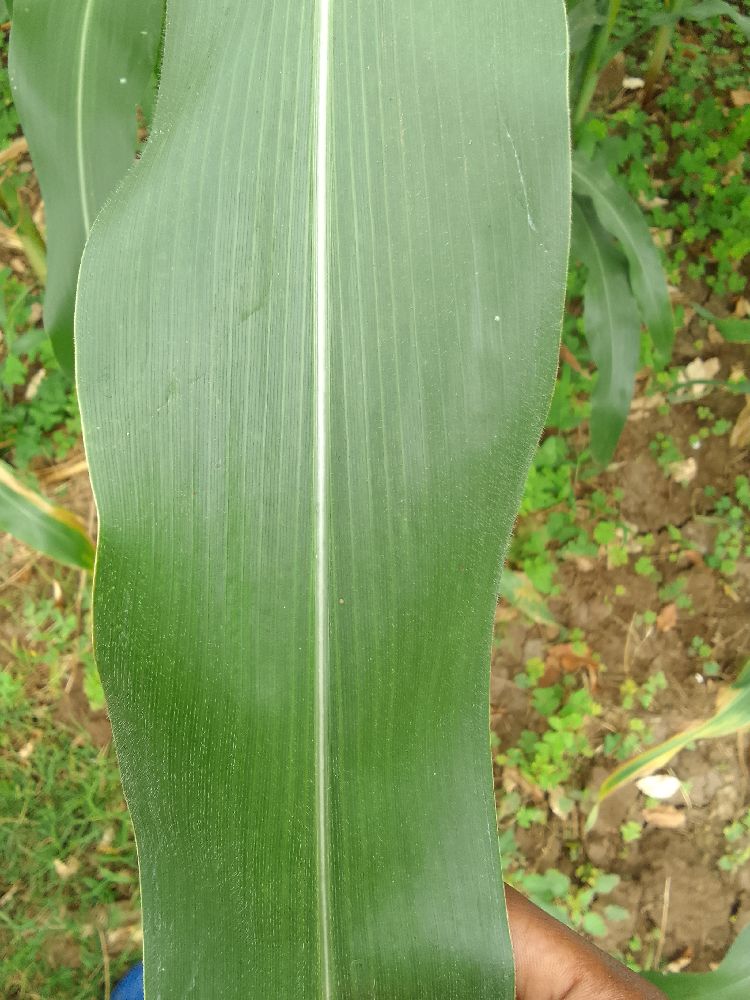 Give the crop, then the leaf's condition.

maize, healthy
